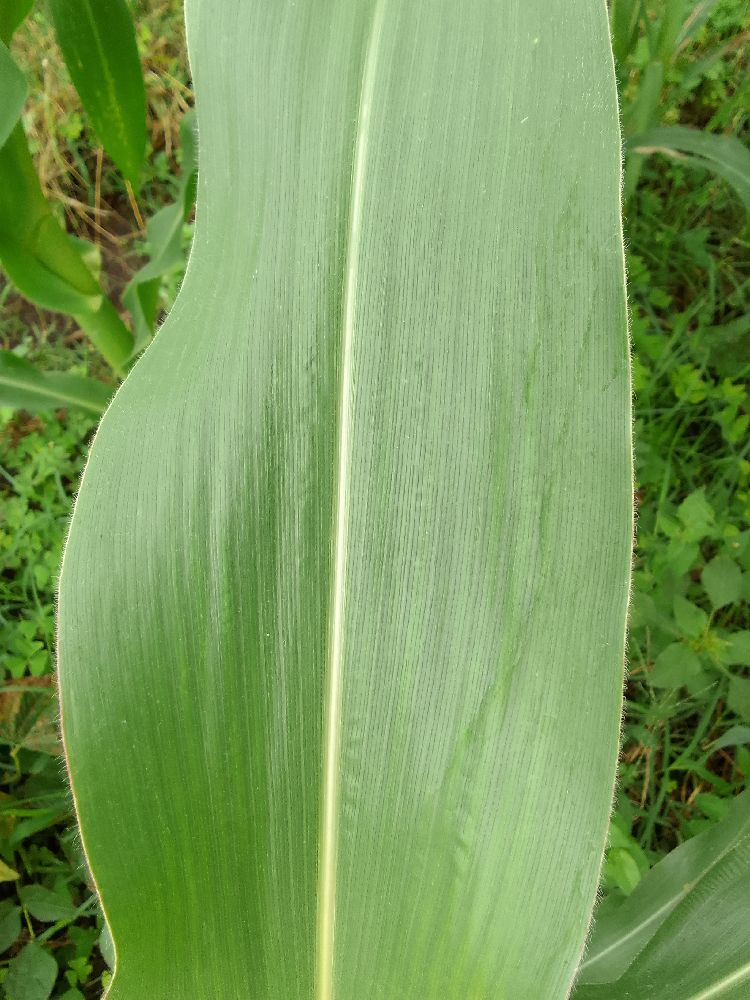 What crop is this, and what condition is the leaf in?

maize, healthy
